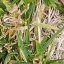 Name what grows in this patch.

grass
